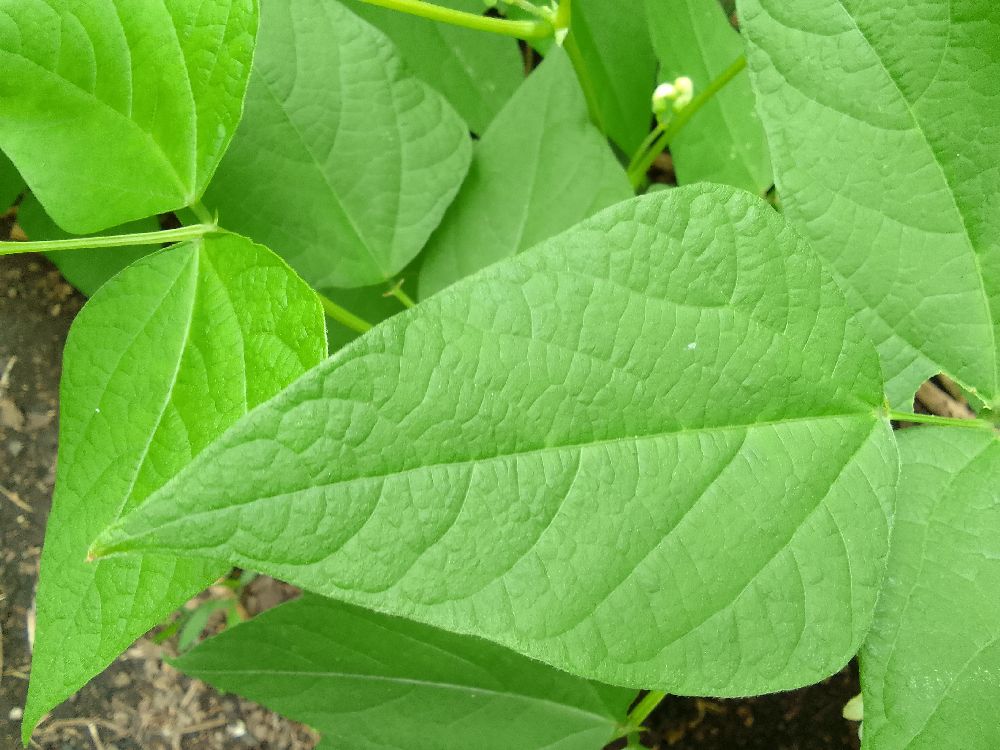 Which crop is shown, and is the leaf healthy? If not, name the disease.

common bean, healthy
